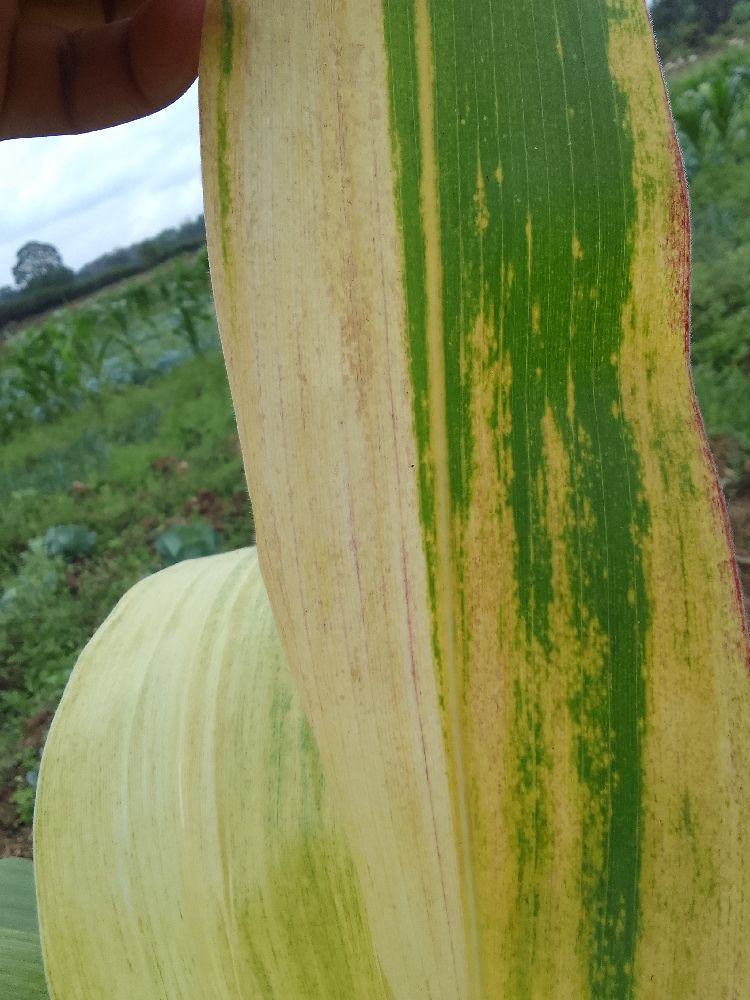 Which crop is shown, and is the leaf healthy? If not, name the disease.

maize, maize lethal necrosis
